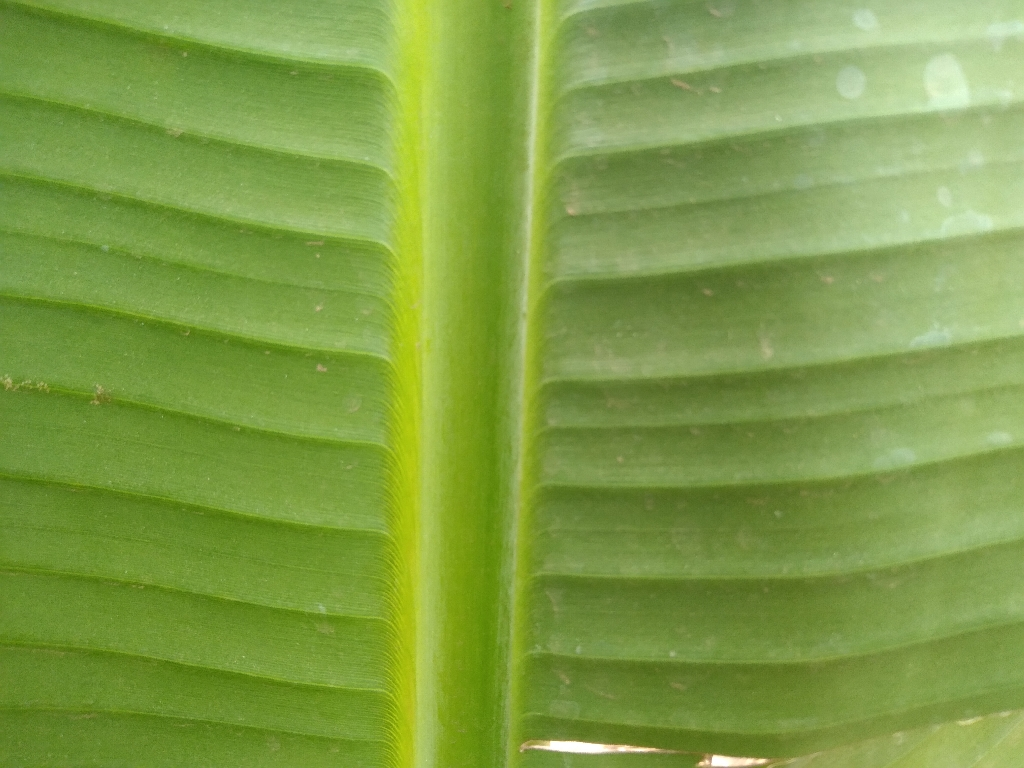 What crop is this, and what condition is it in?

banana, healthy
